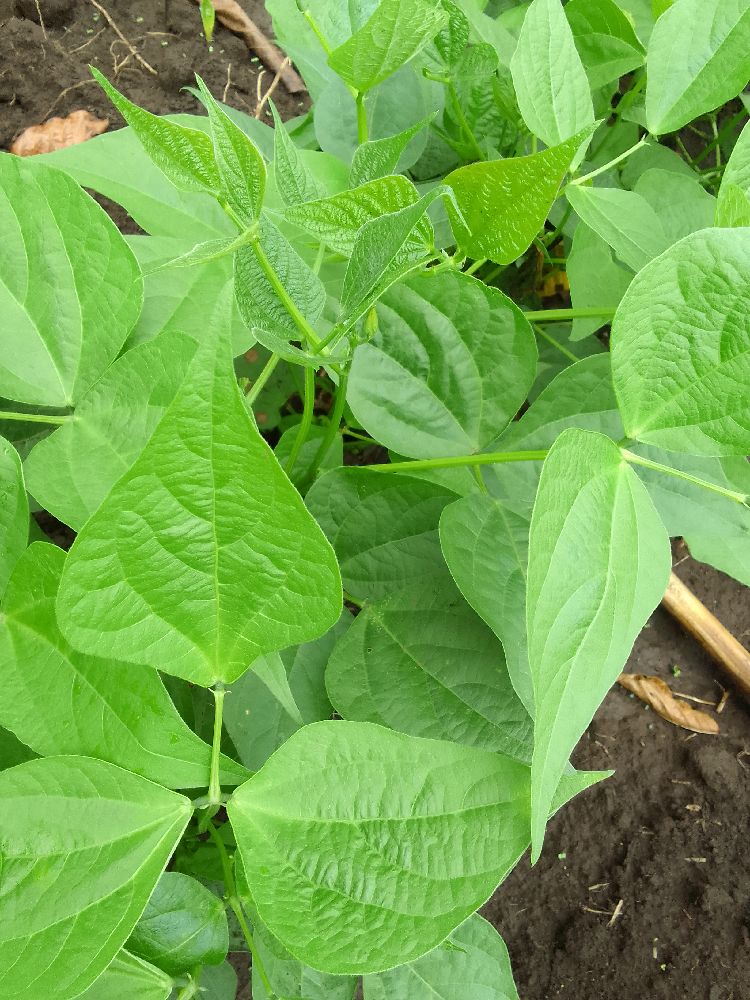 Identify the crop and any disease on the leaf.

common bean, healthy
